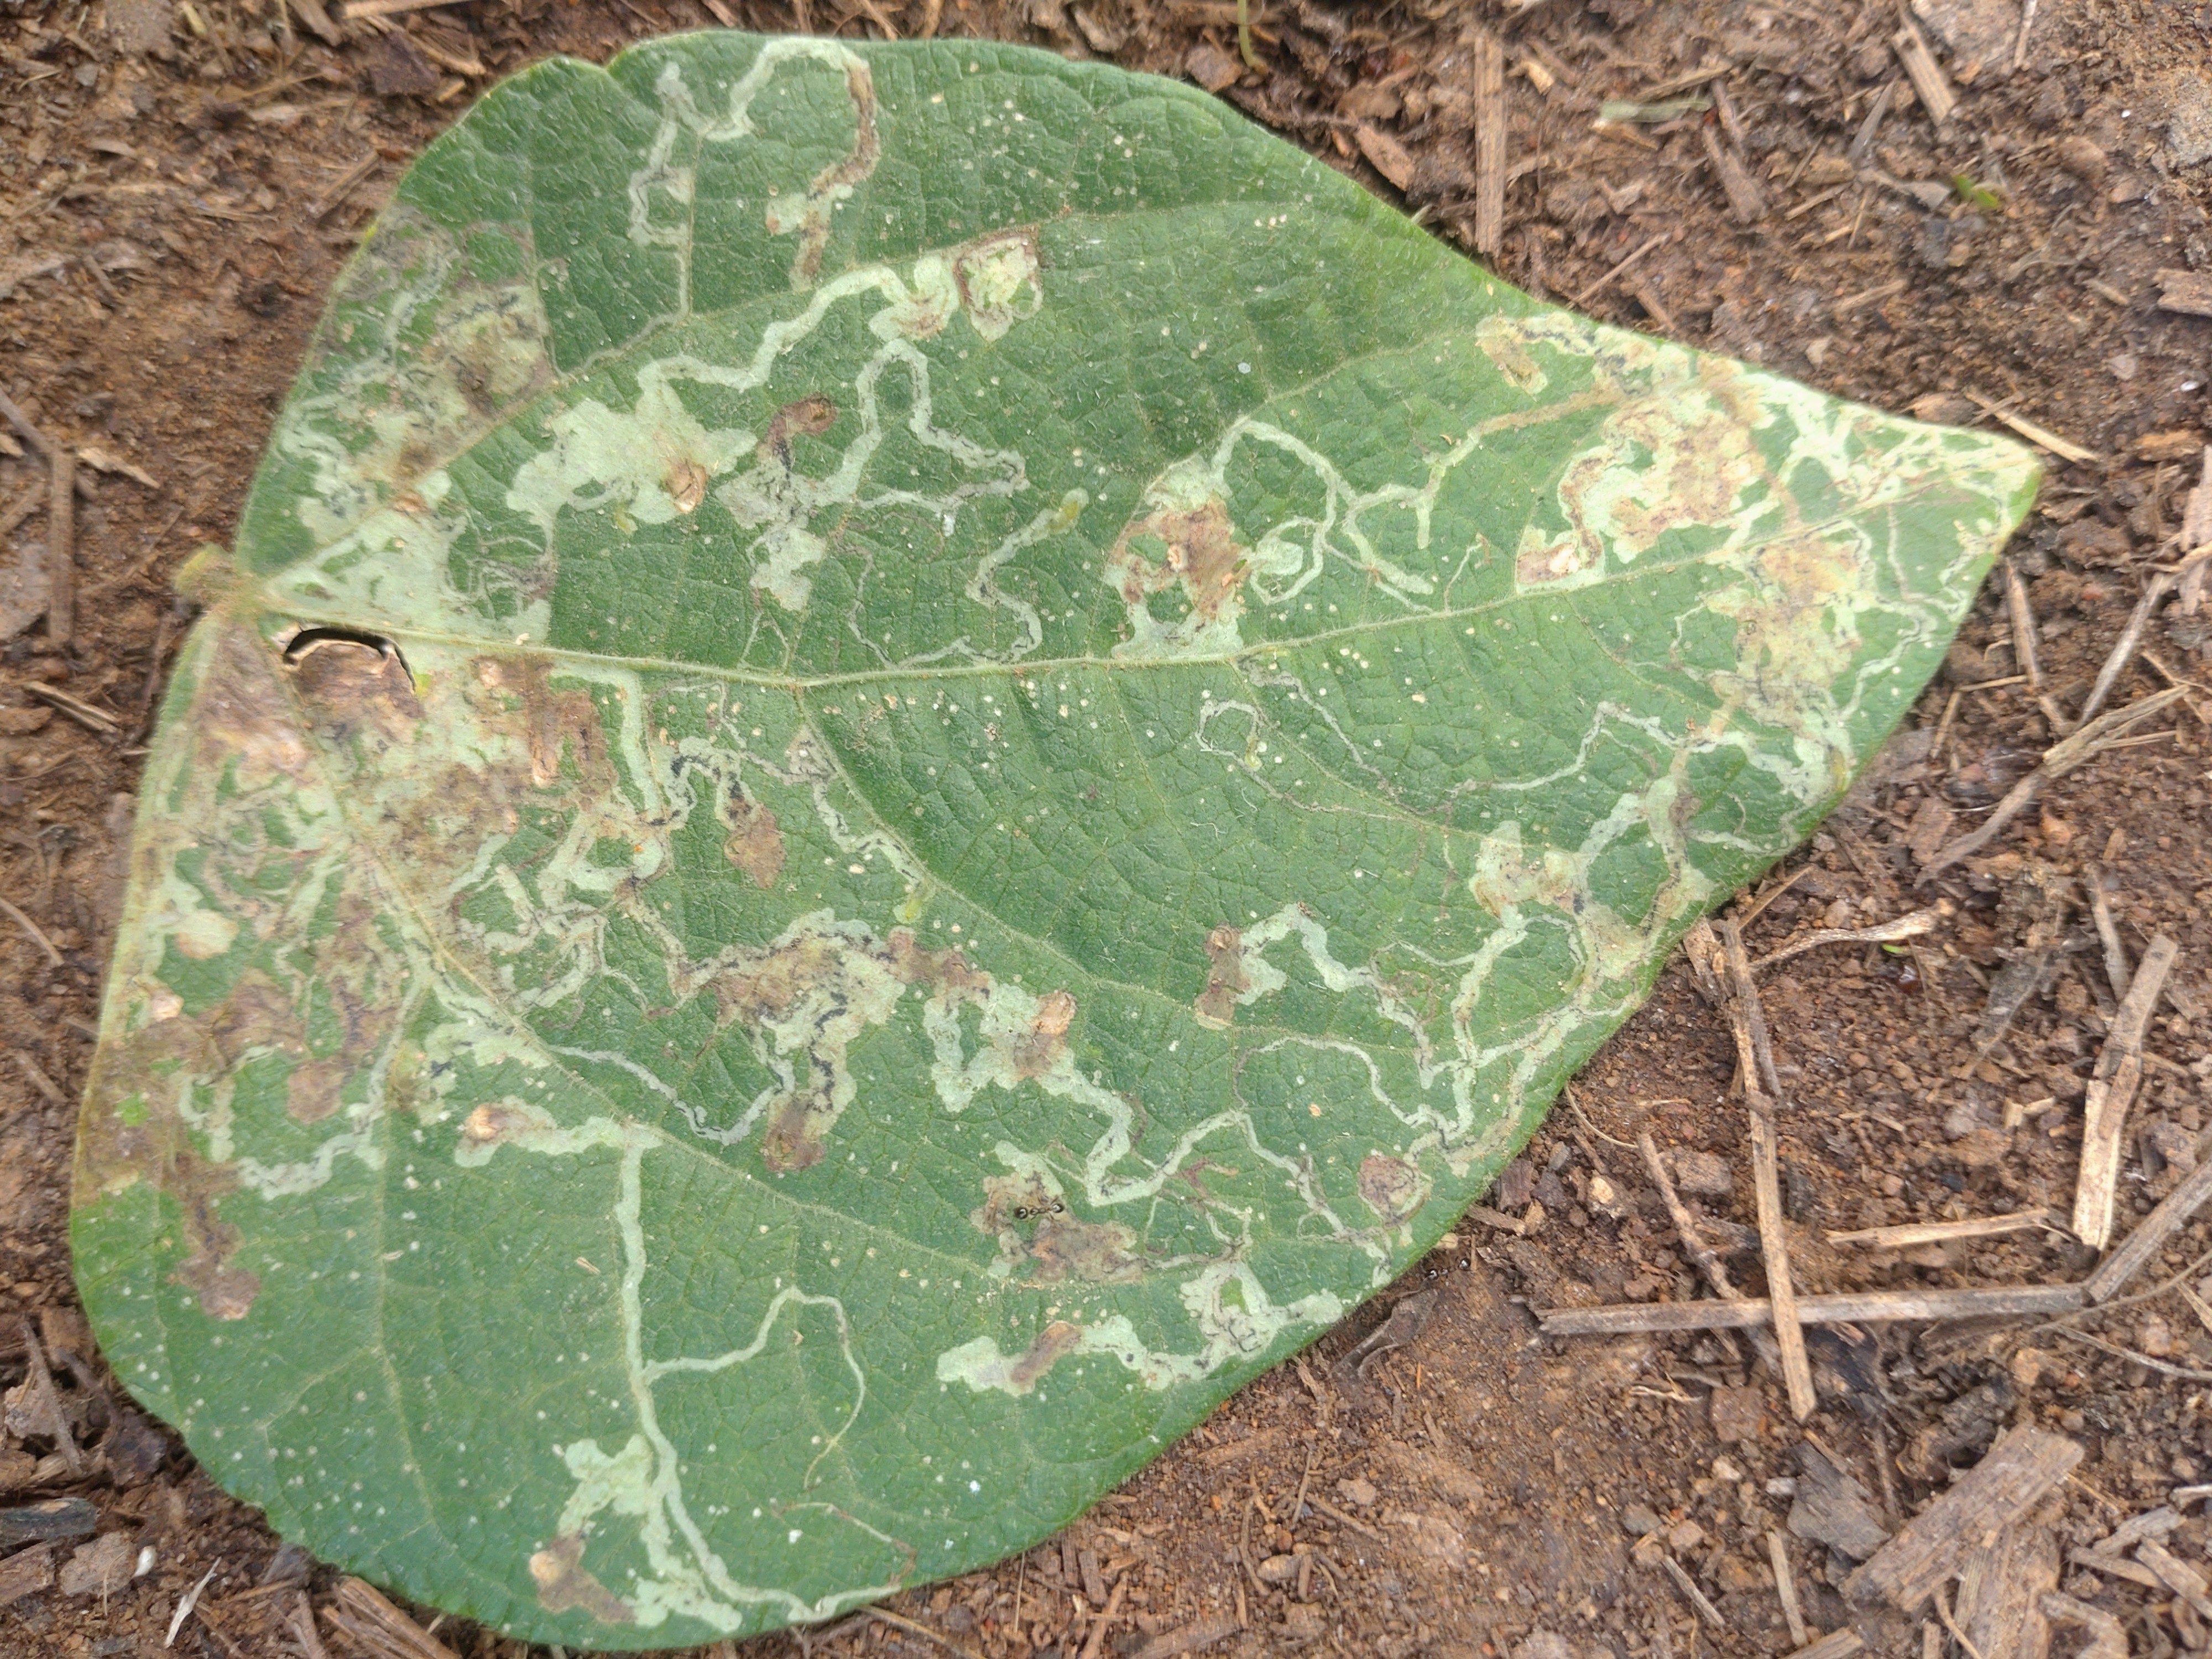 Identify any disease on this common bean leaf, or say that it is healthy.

anthracnose
